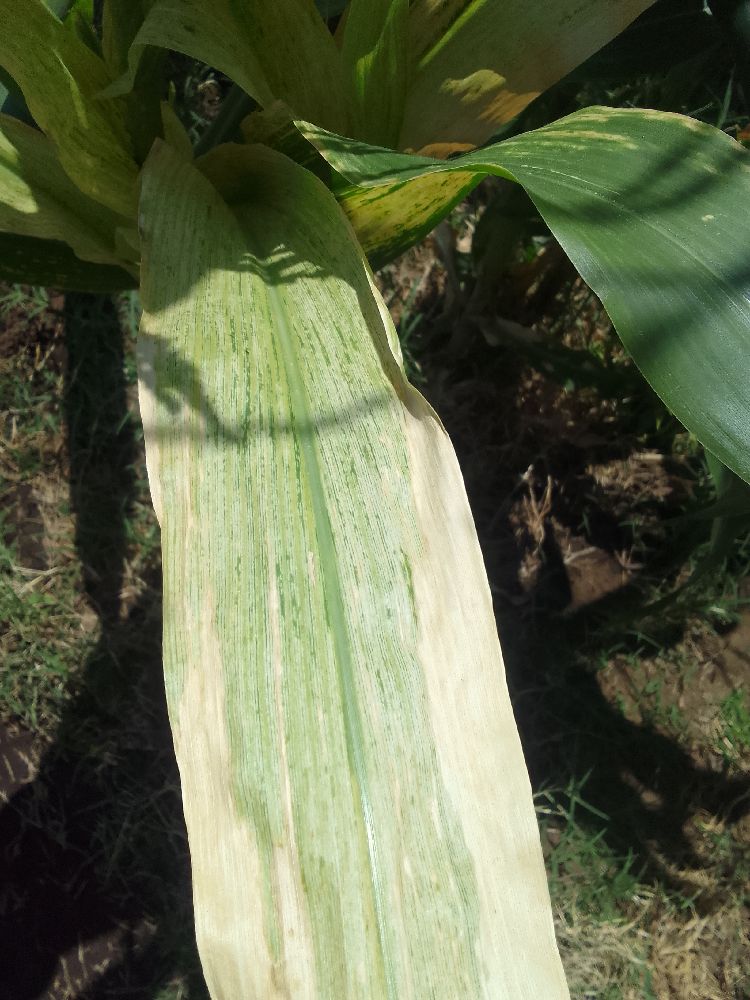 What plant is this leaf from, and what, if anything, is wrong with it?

maize, maize lethal necrosis
